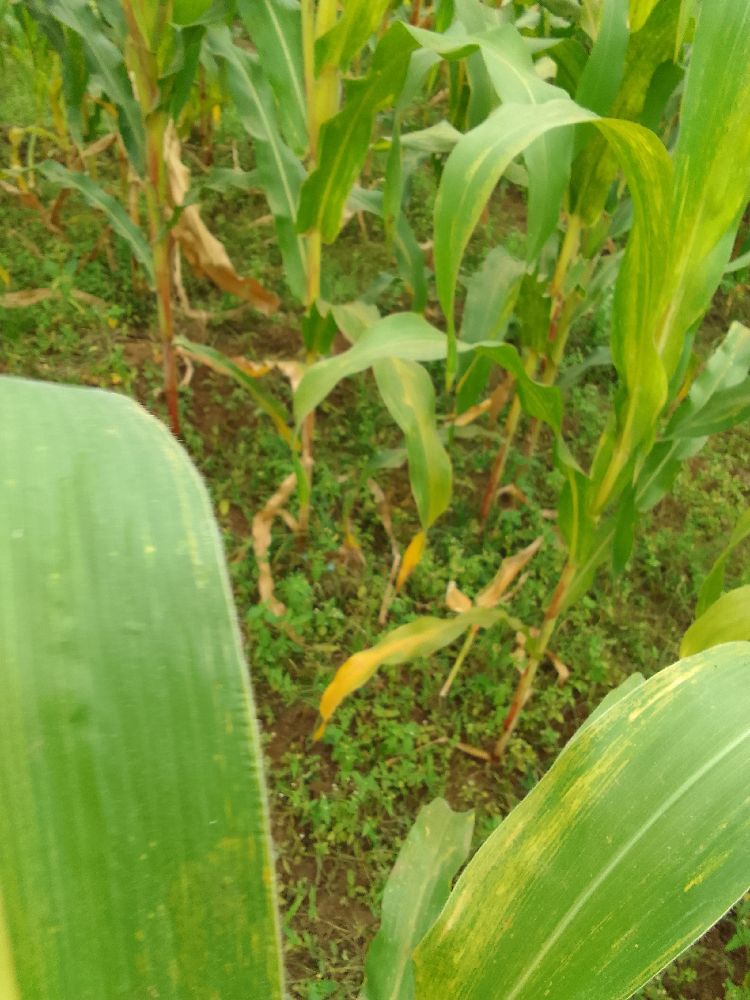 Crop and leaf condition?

maize, maize lethal necrosis
